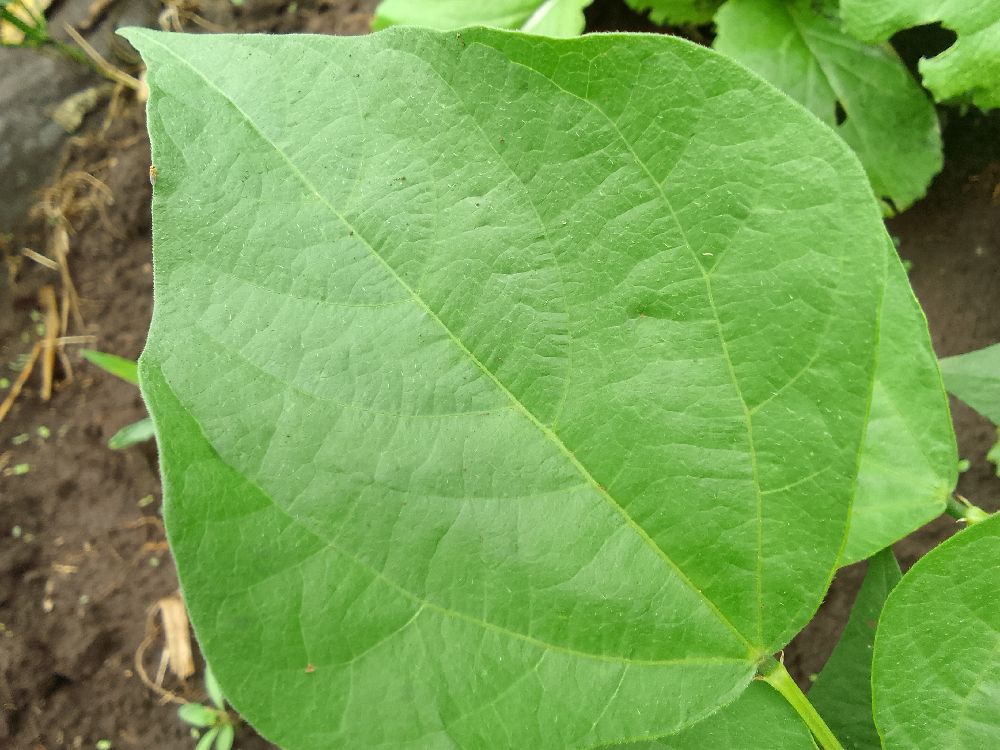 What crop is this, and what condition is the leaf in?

common bean, healthy
